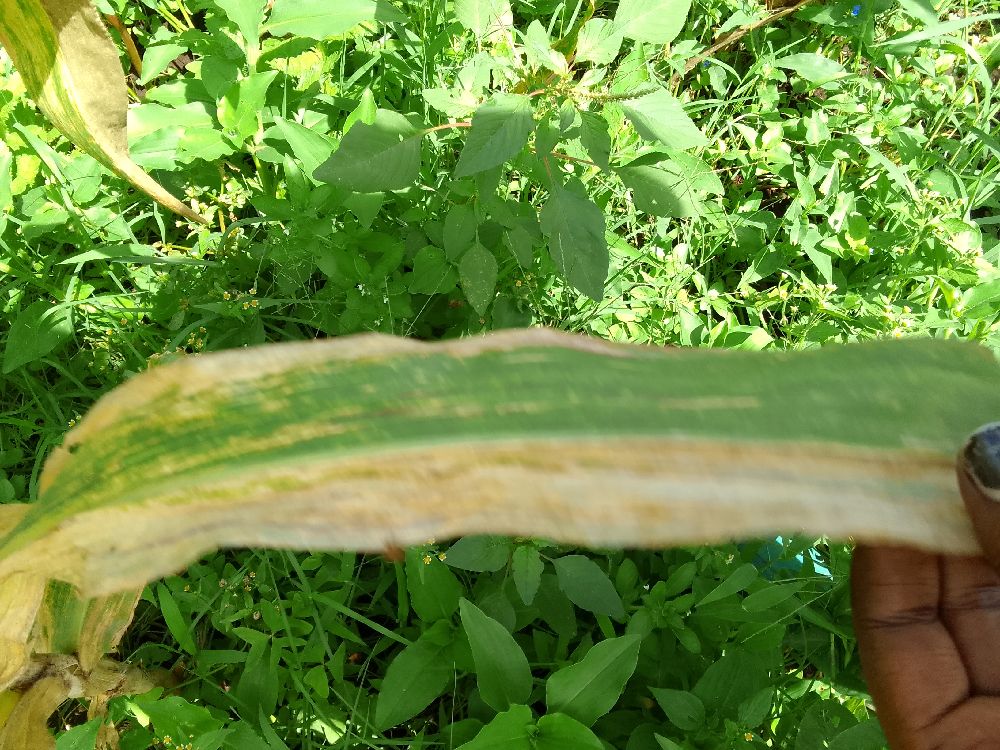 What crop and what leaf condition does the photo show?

maize, maize lethal necrosis
